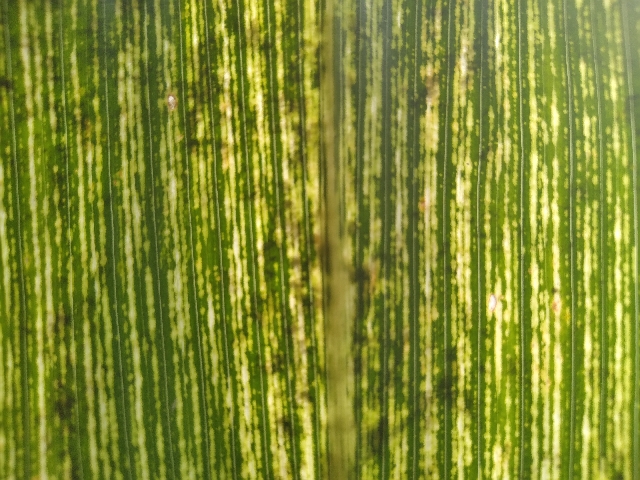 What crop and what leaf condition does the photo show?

maize, maize streak virus
